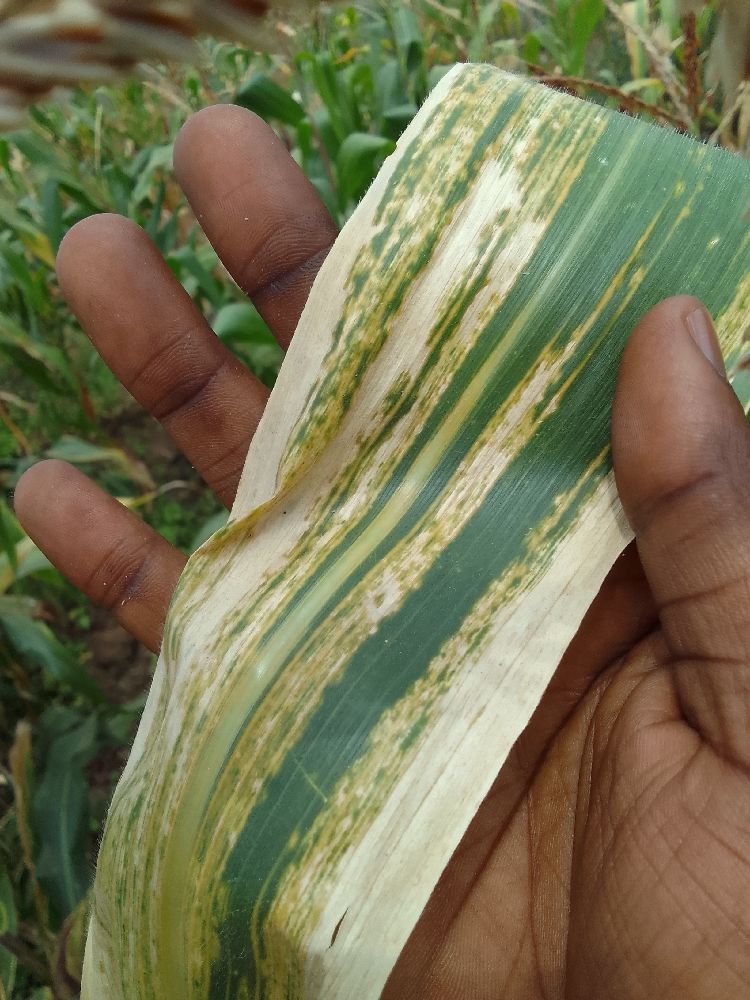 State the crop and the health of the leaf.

maize, maize lethal necrosis
